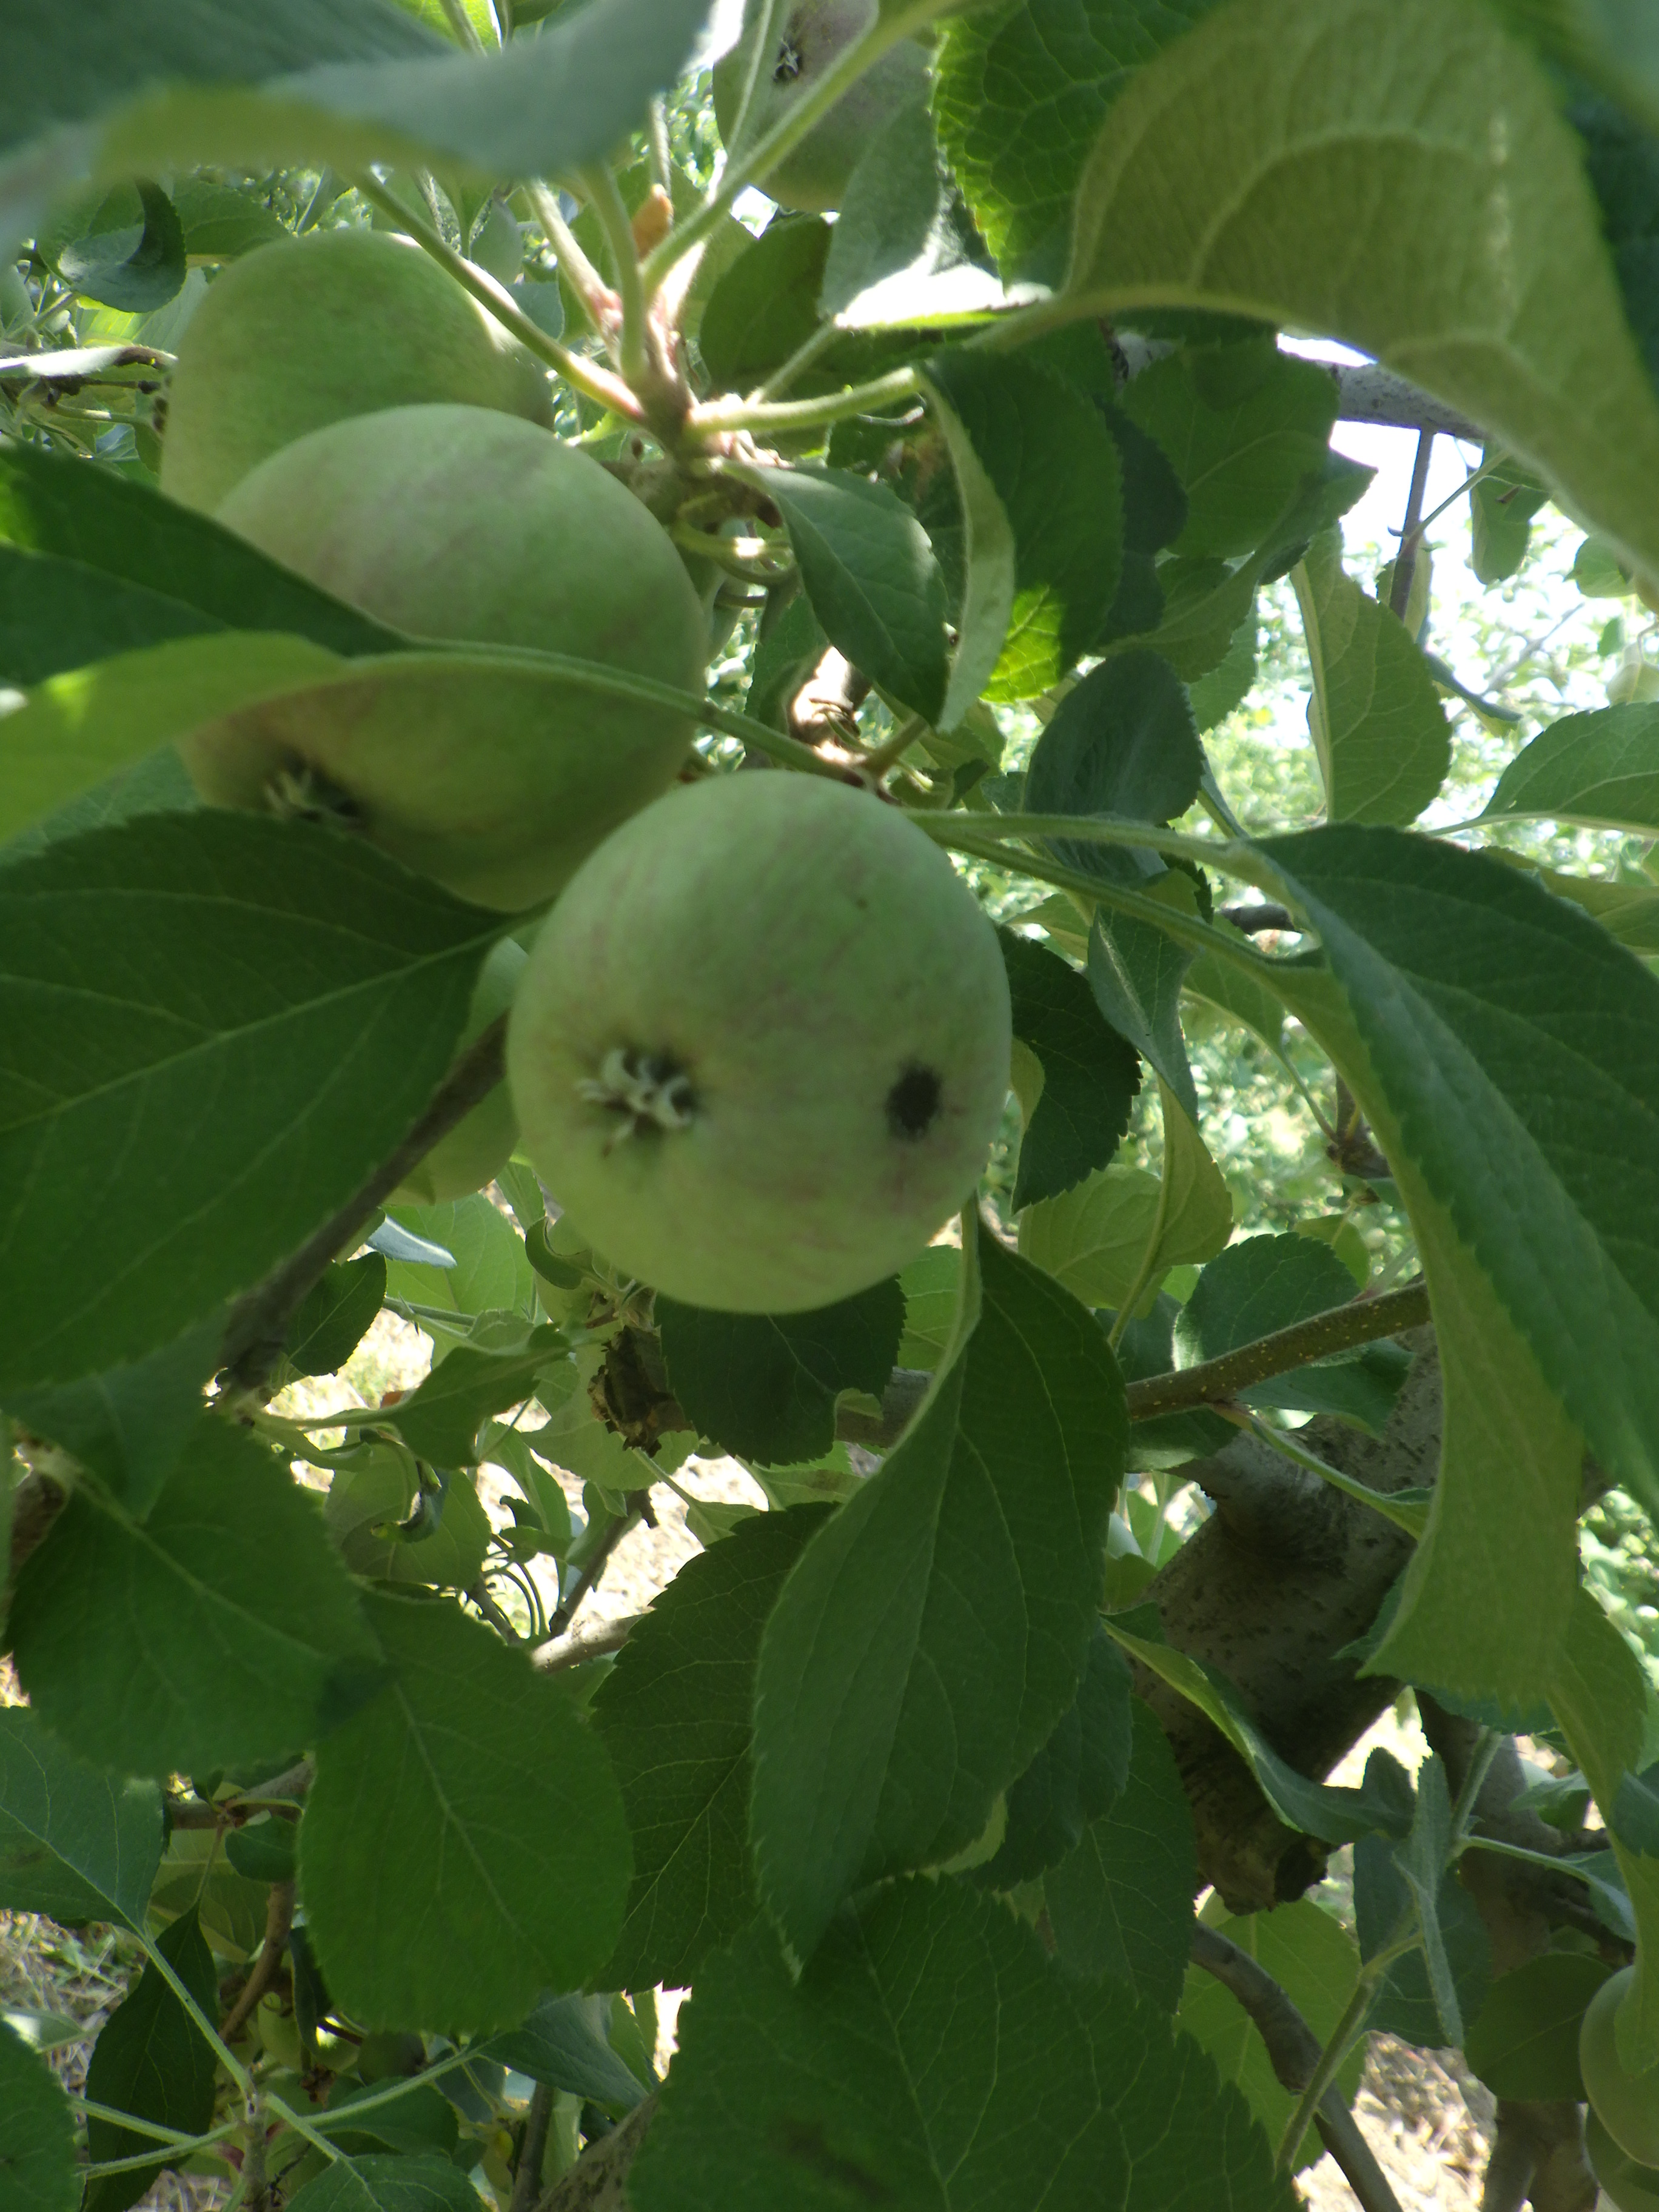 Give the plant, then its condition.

apple, scab
